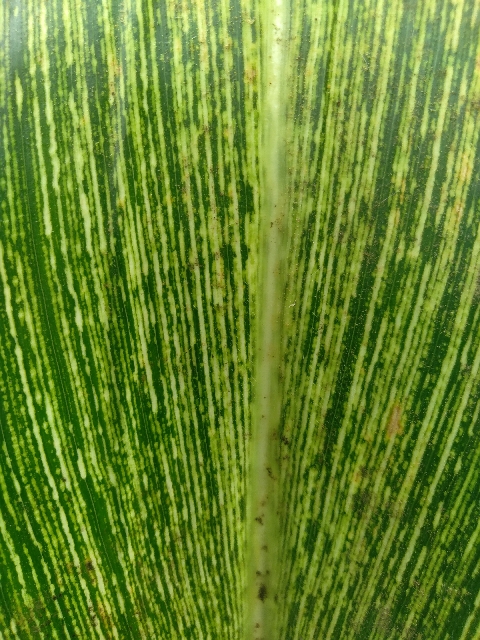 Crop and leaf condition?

maize, maize streak virus
